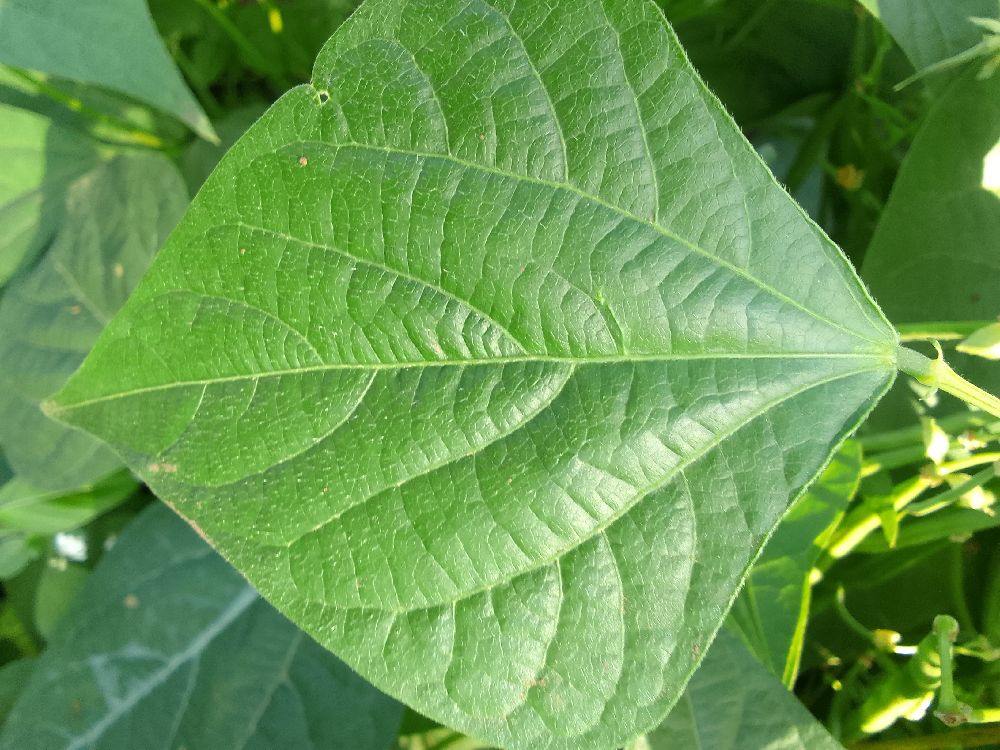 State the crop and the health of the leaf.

common bean, healthy
